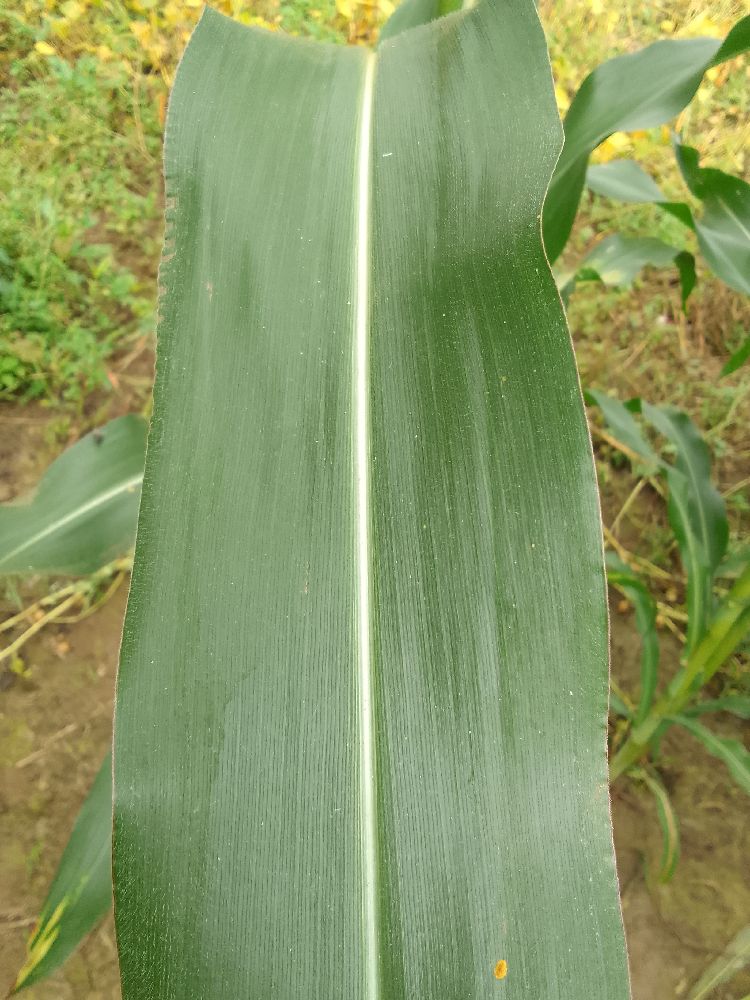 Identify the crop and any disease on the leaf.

maize, healthy
